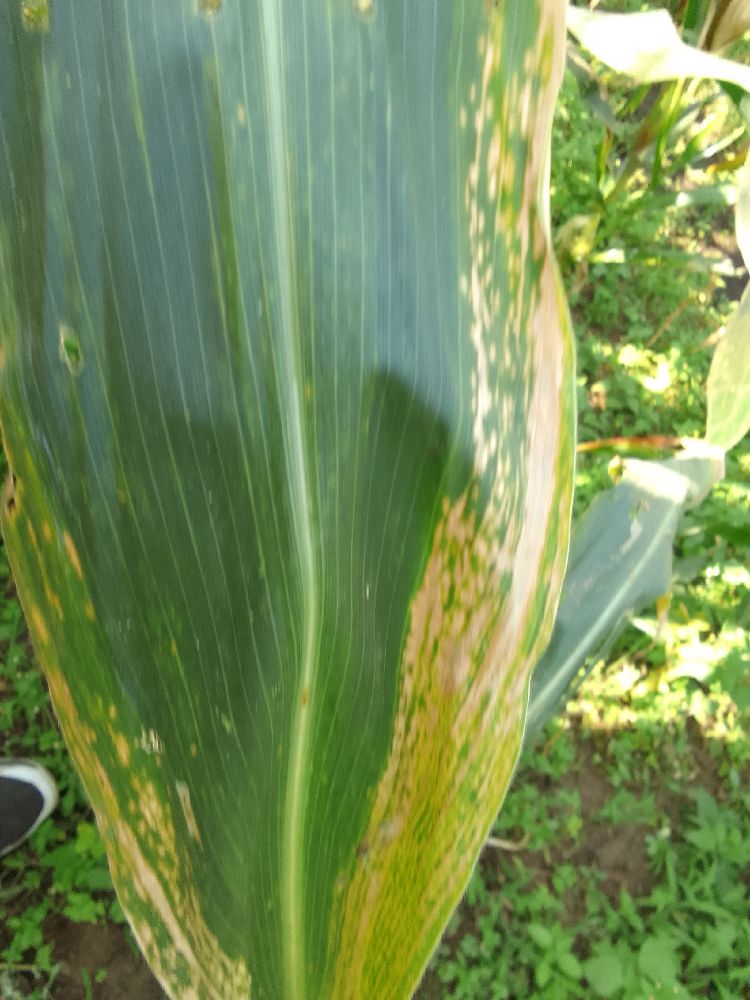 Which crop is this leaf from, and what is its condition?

maize, maize lethal necrosis
